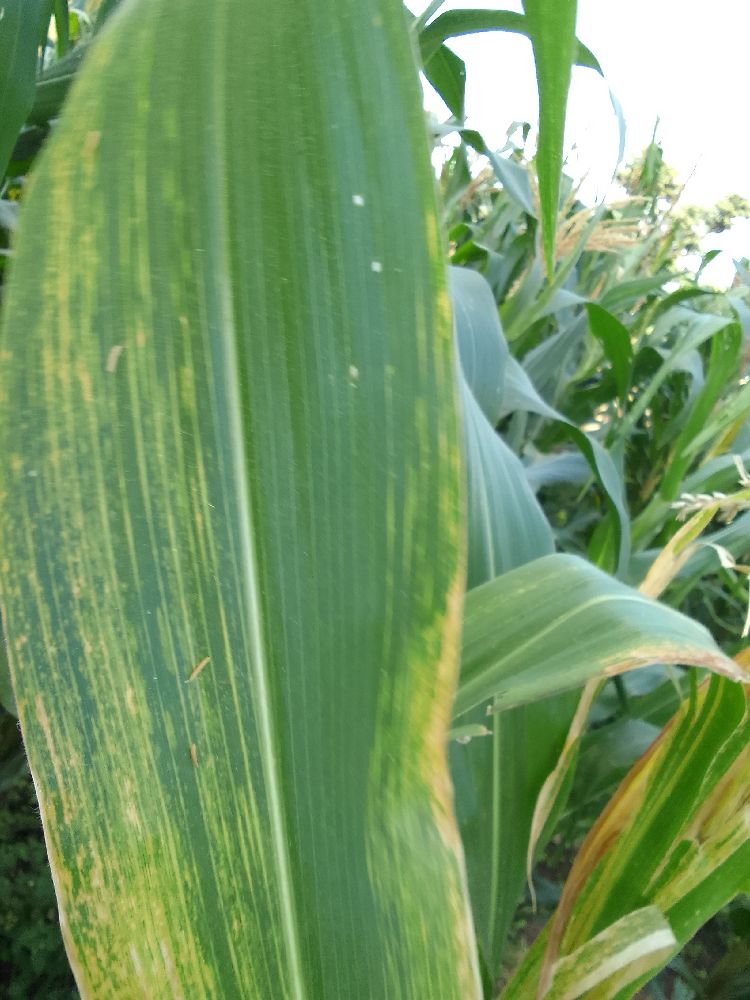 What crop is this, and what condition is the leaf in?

maize, maize lethal necrosis
